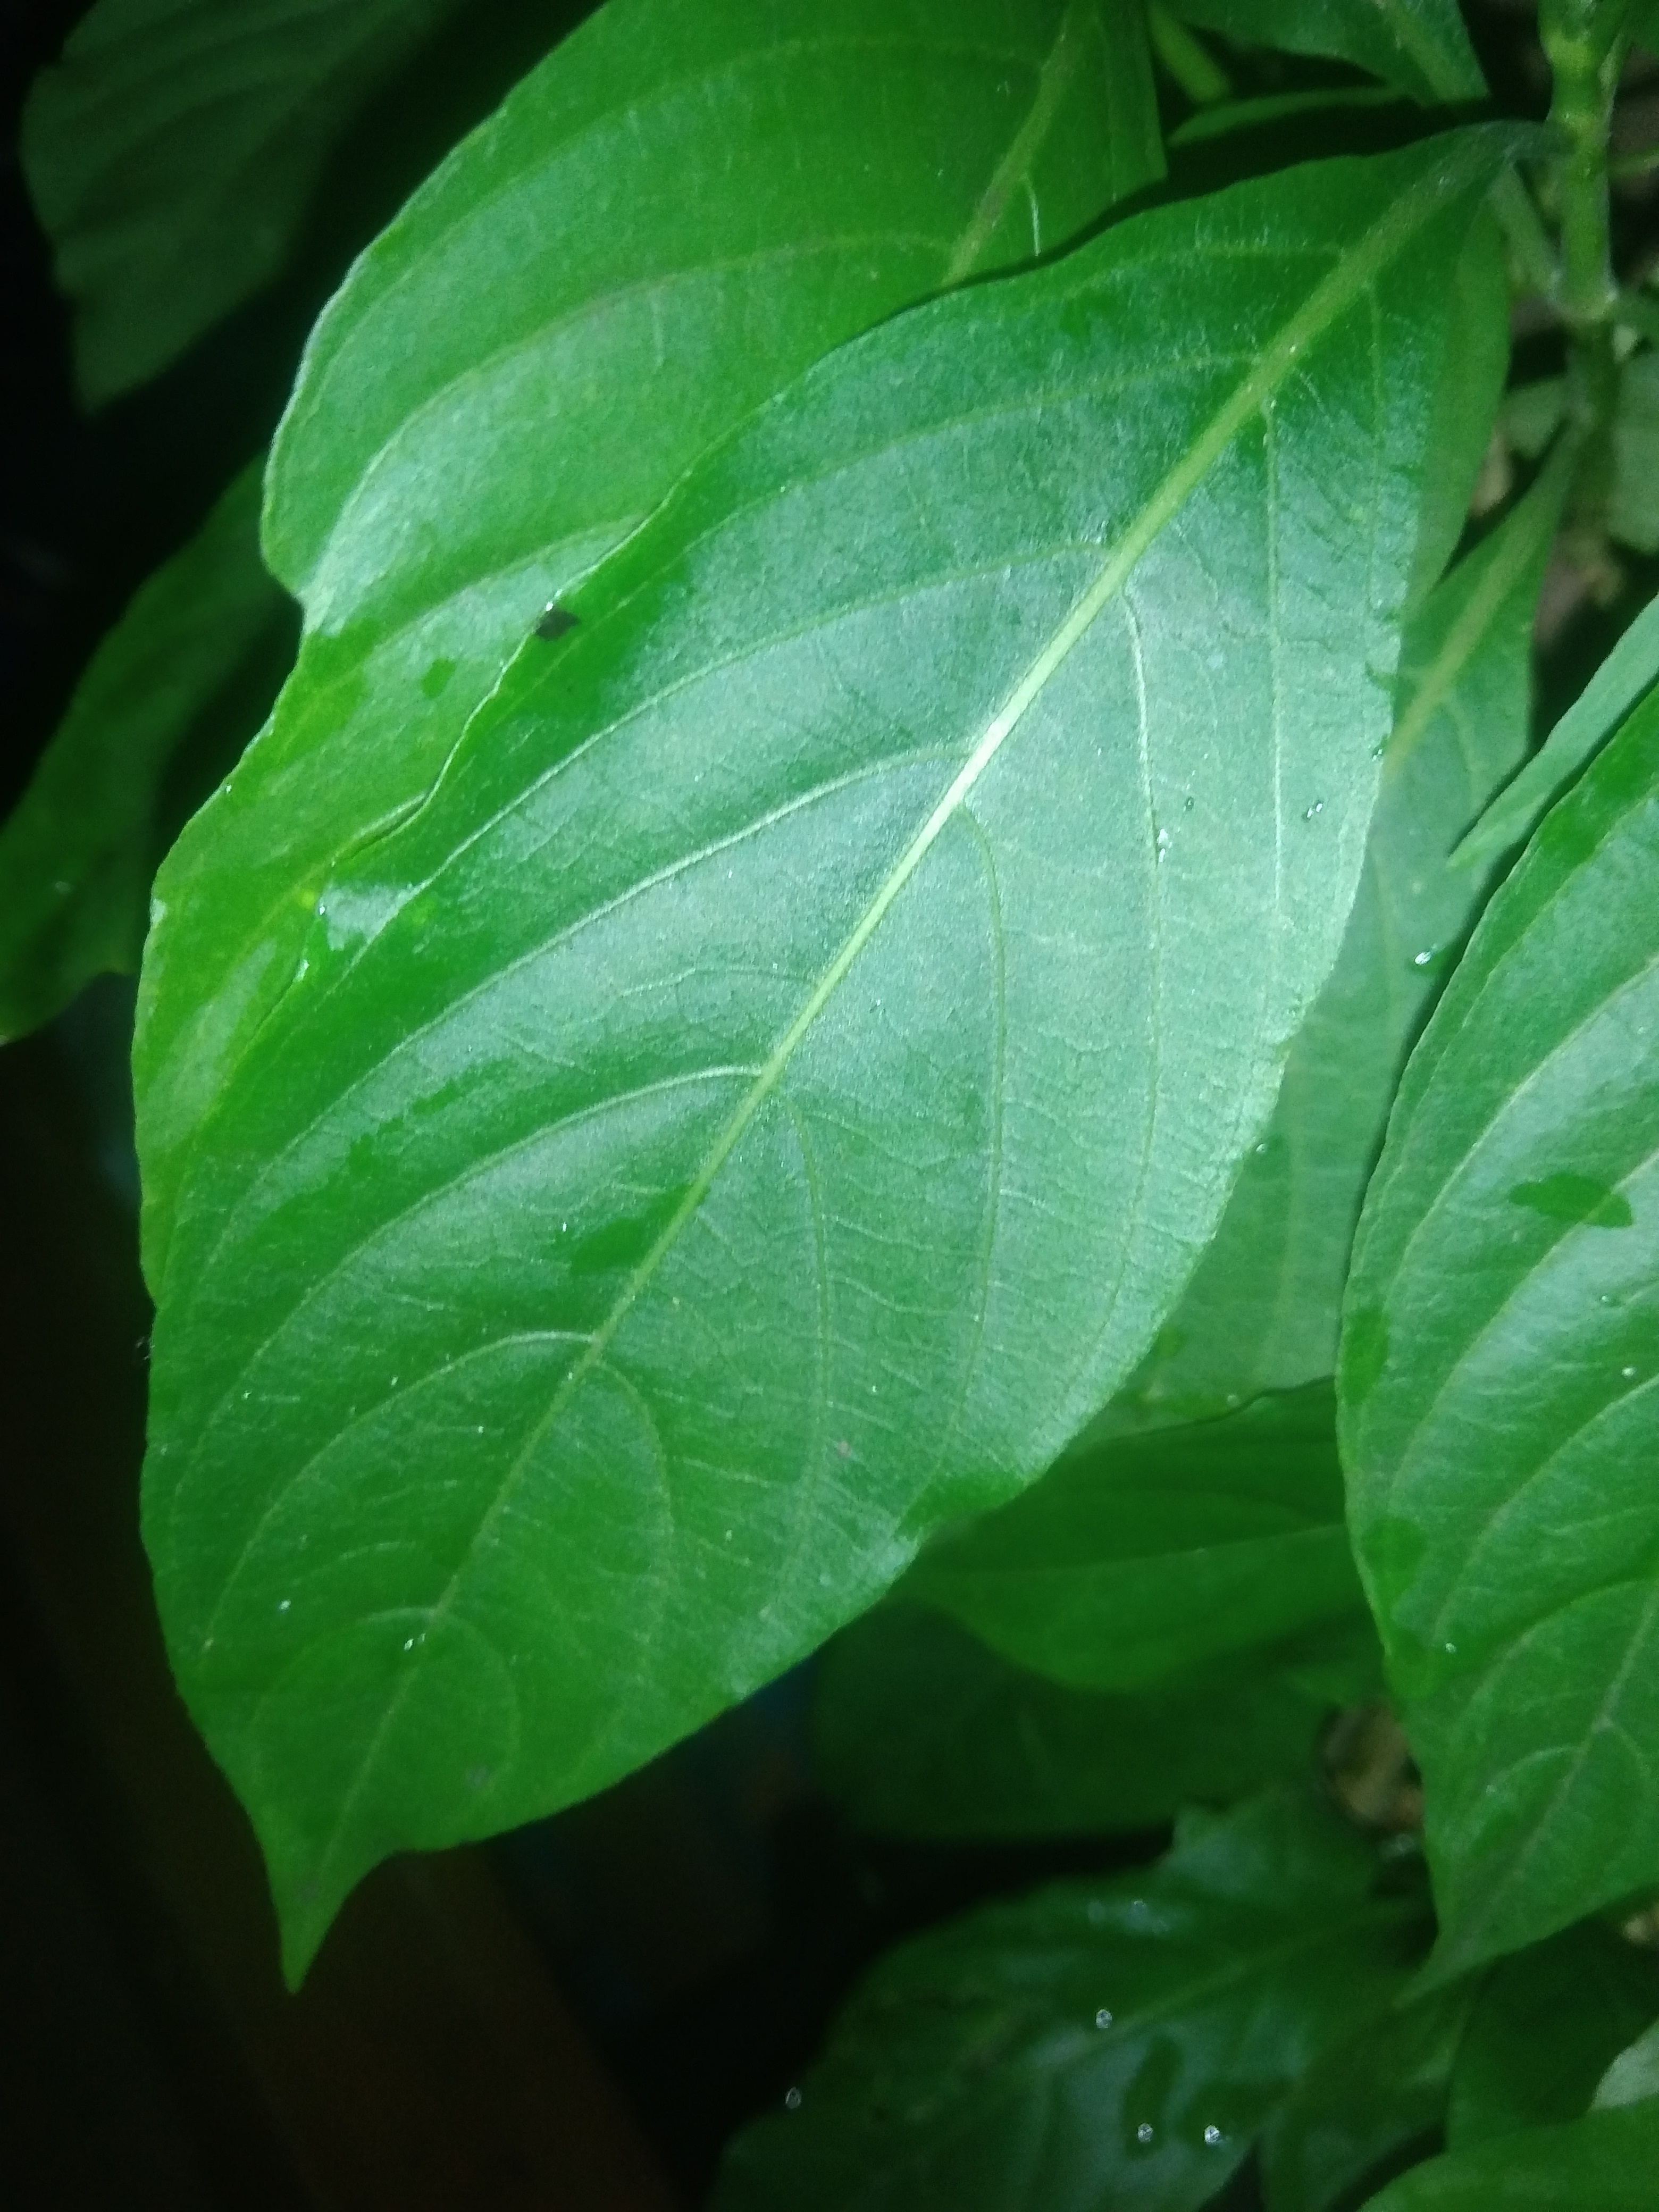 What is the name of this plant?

vasaka
